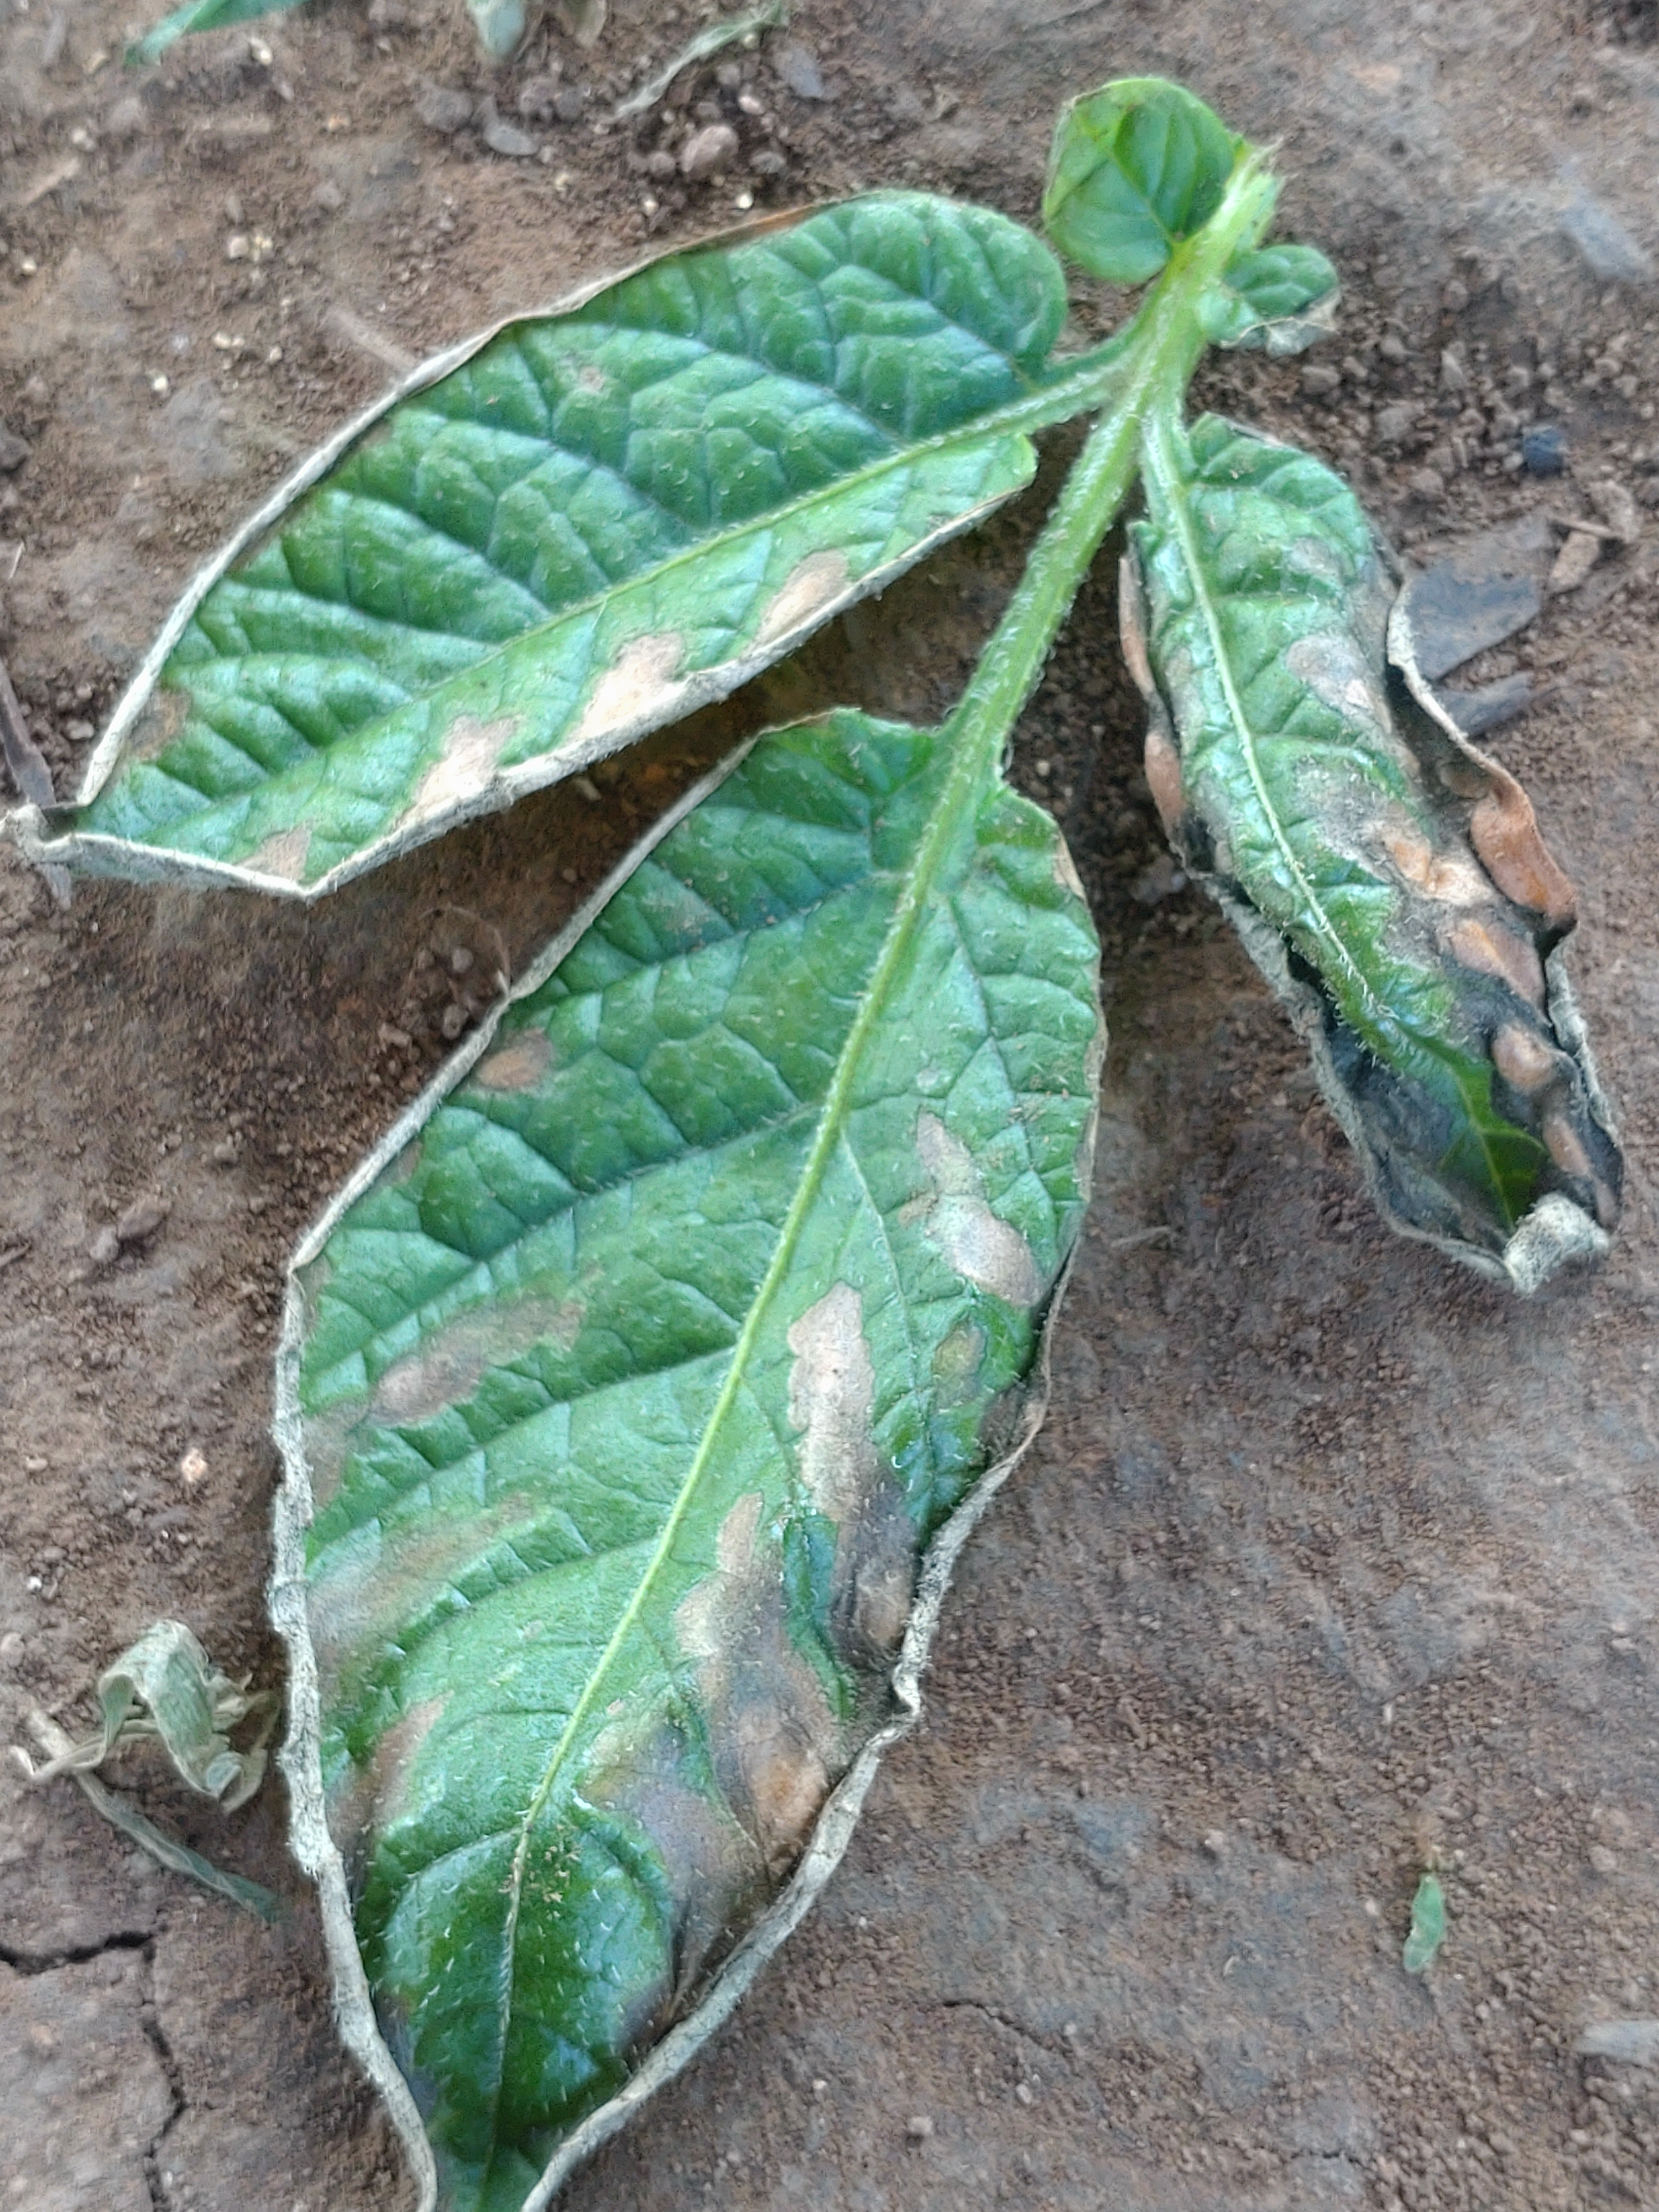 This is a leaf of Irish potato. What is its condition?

early blight
